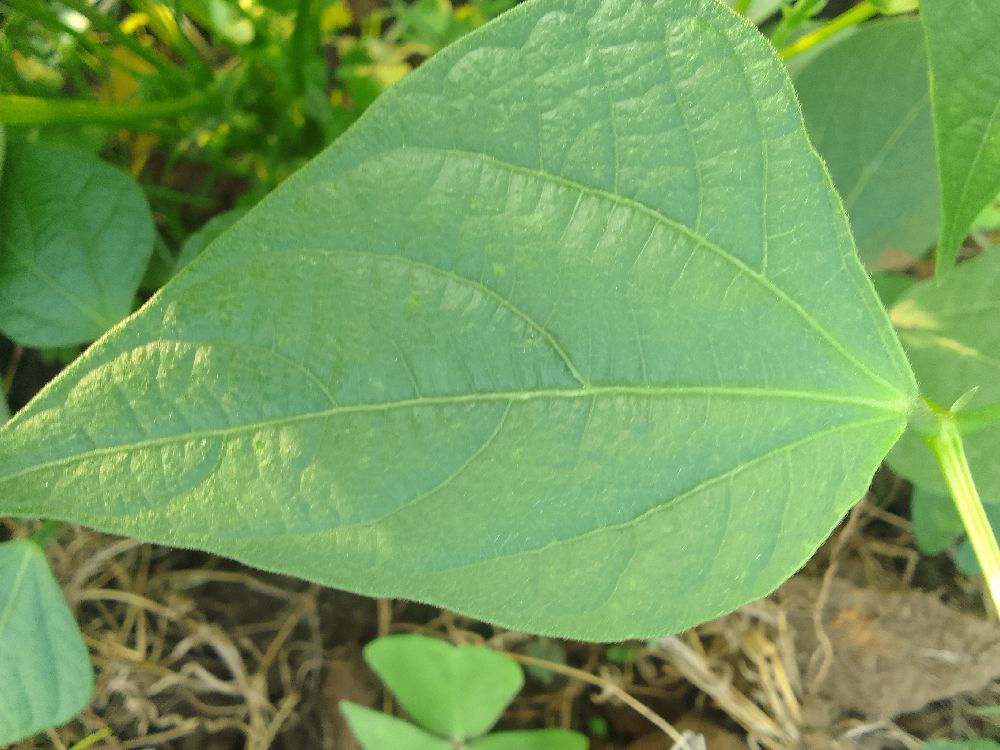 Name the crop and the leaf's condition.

common bean, healthy
